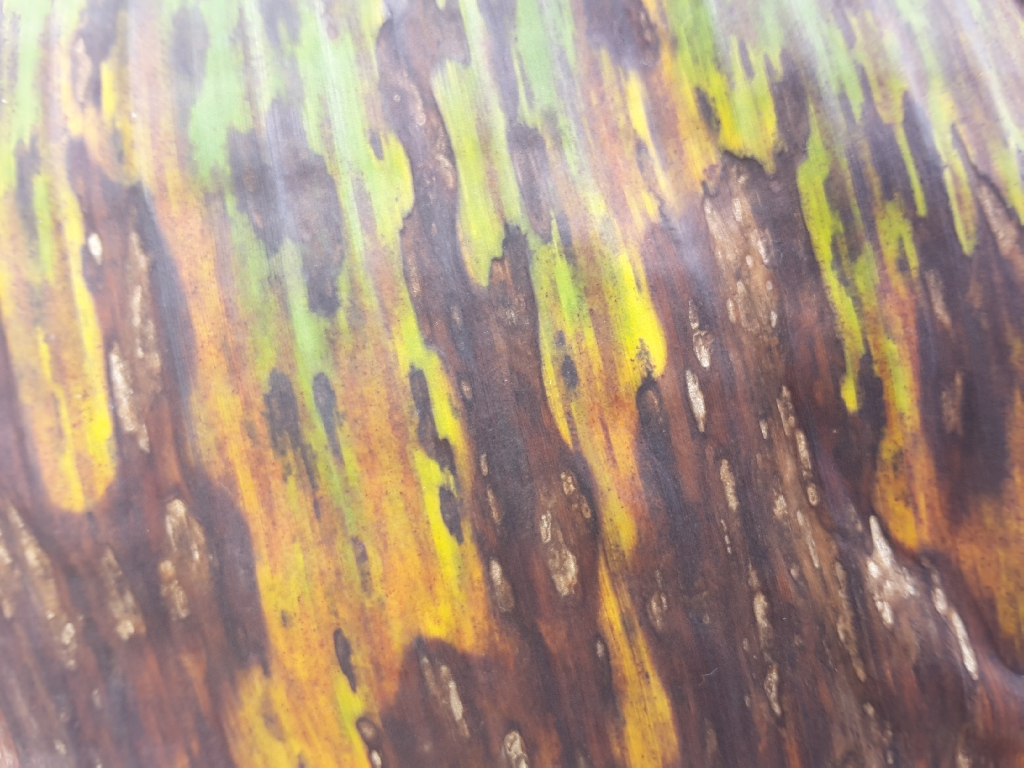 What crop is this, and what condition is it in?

banana, black sigatoka
